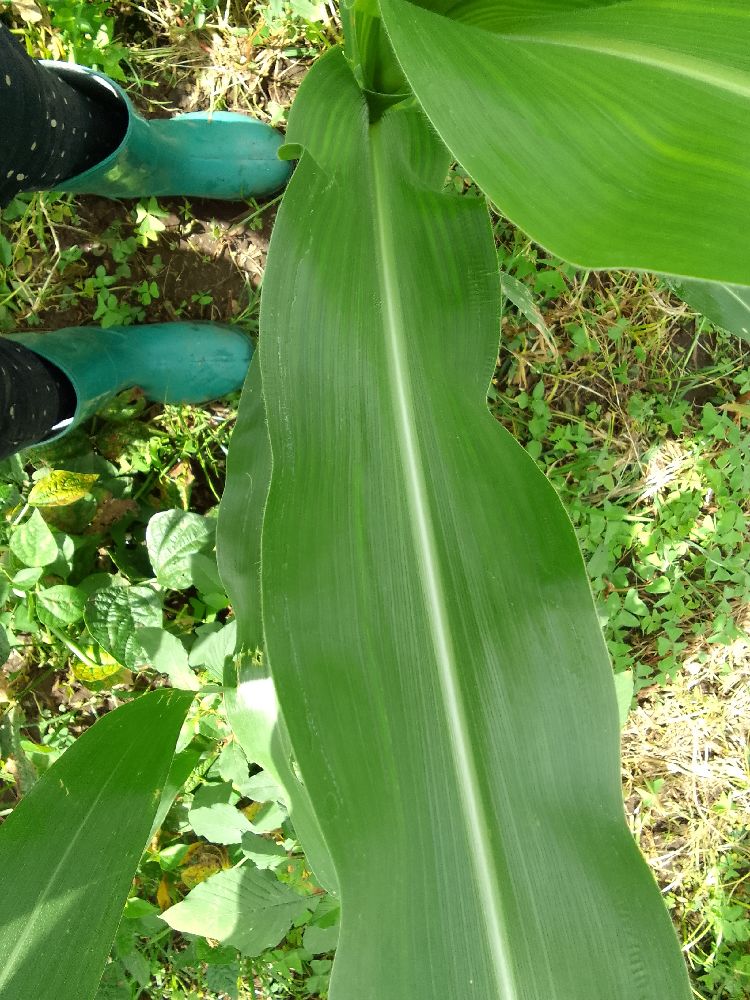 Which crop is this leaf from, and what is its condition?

maize, healthy
